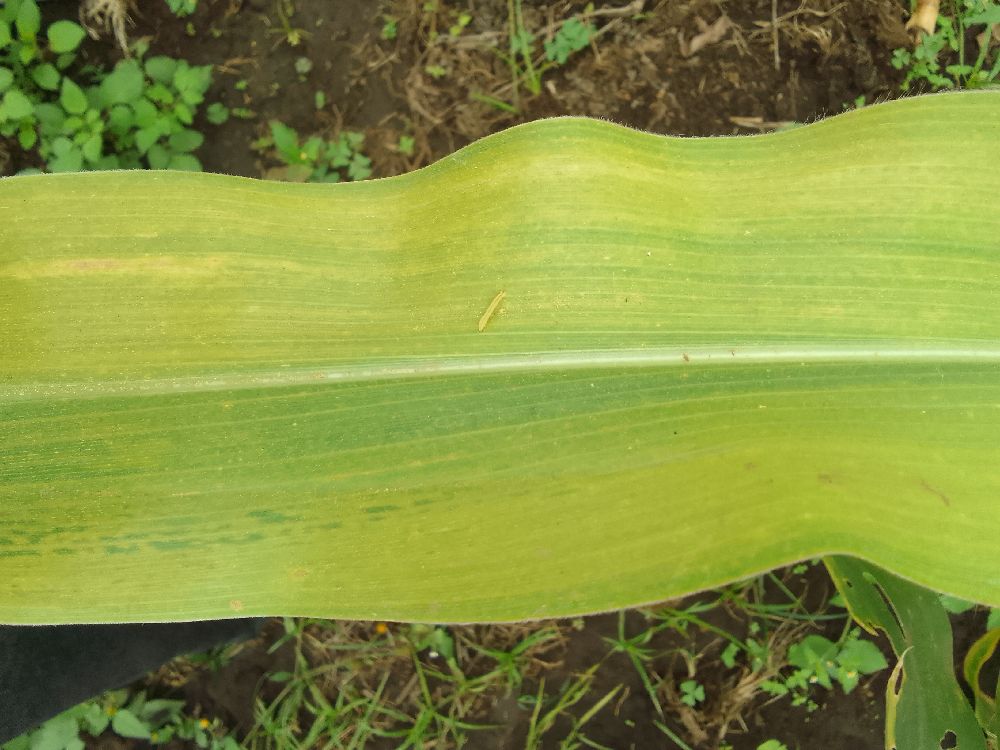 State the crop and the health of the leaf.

maize, maize lethal necrosis
